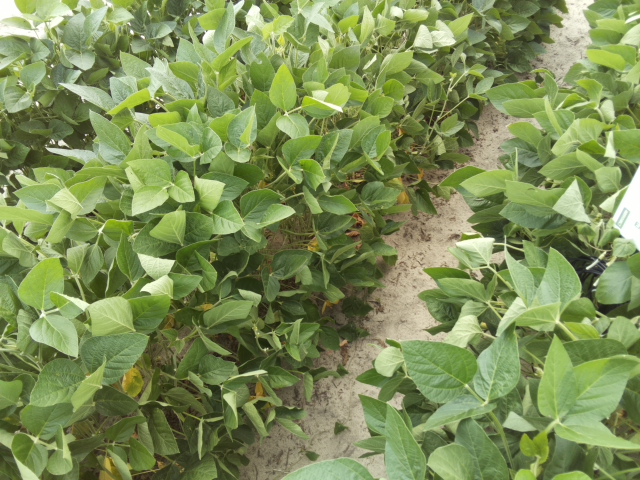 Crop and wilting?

soybean, slight leaflet or petiole turgor loss in upper canopy
